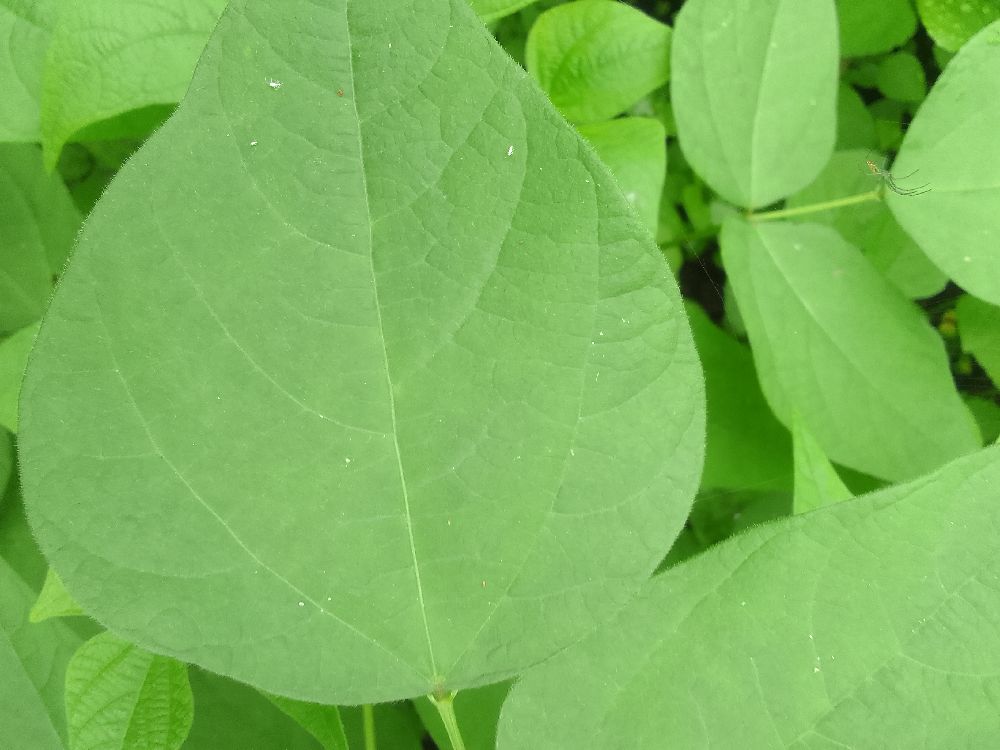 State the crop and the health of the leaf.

common bean, healthy
